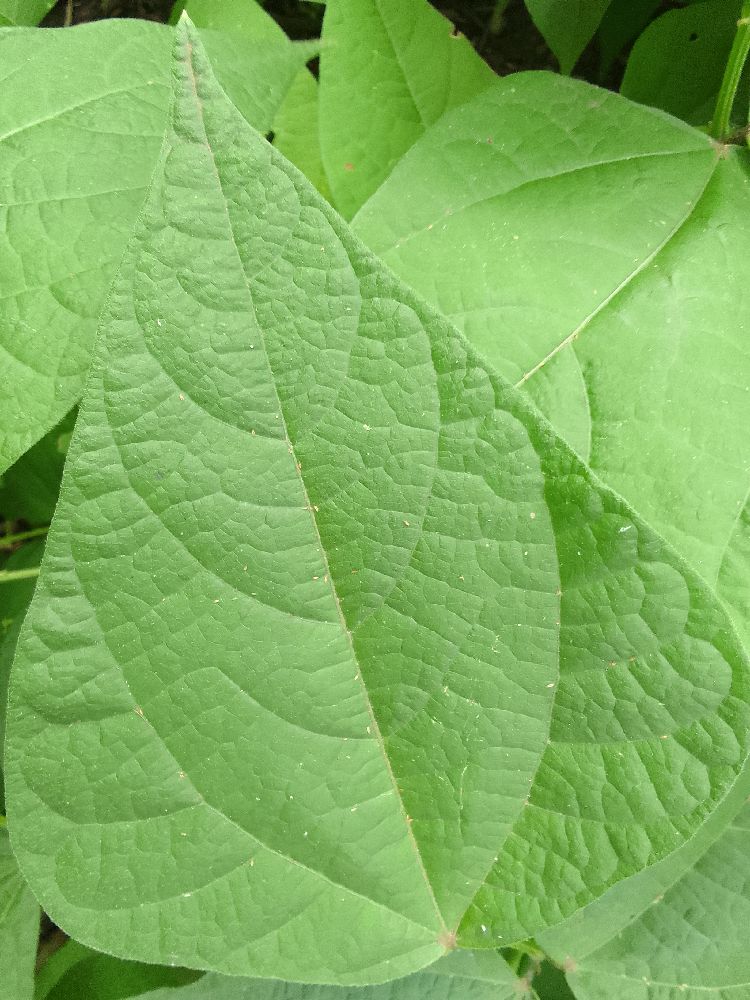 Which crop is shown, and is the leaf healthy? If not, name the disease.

common bean, healthy
